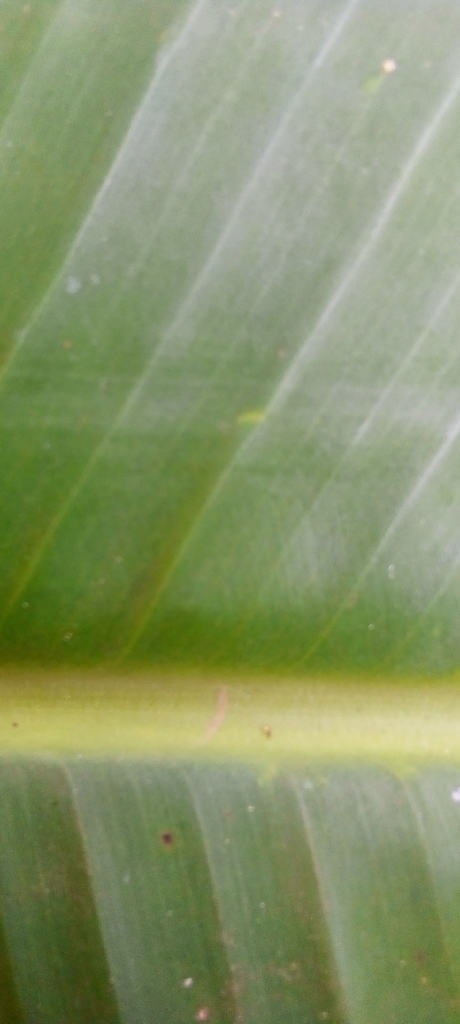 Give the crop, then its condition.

banana, healthy
